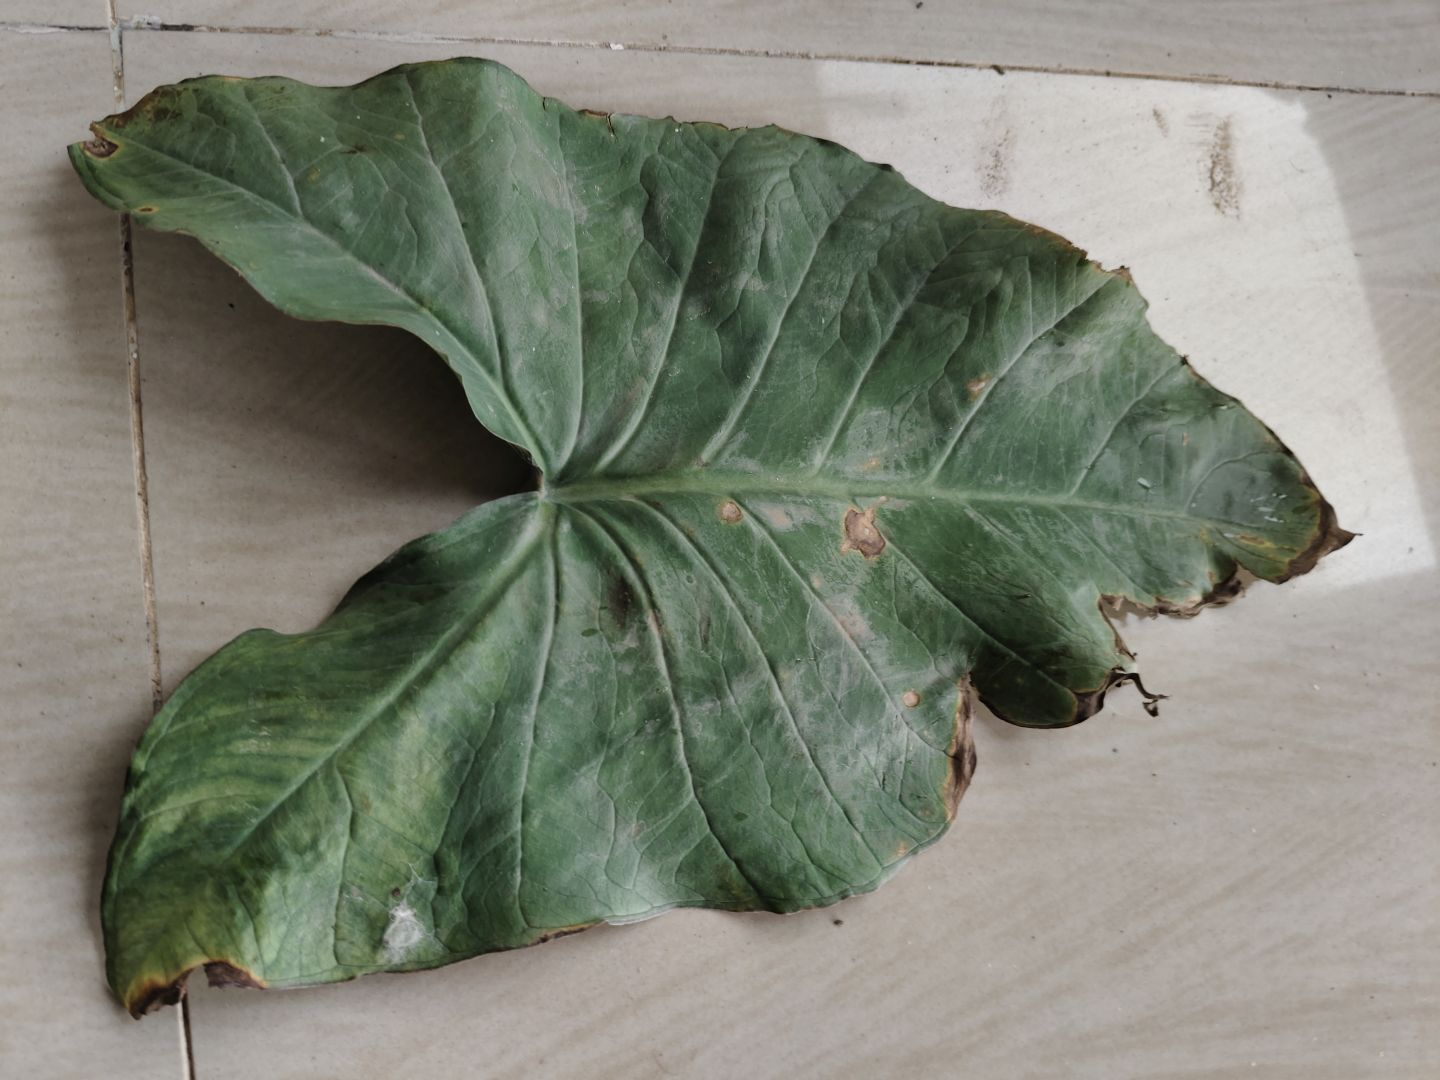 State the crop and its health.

taro, leaf blight
